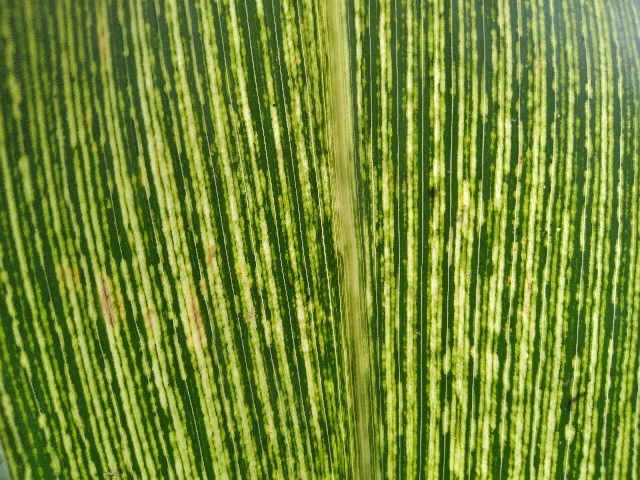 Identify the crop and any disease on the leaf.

maize, maize streak virus
